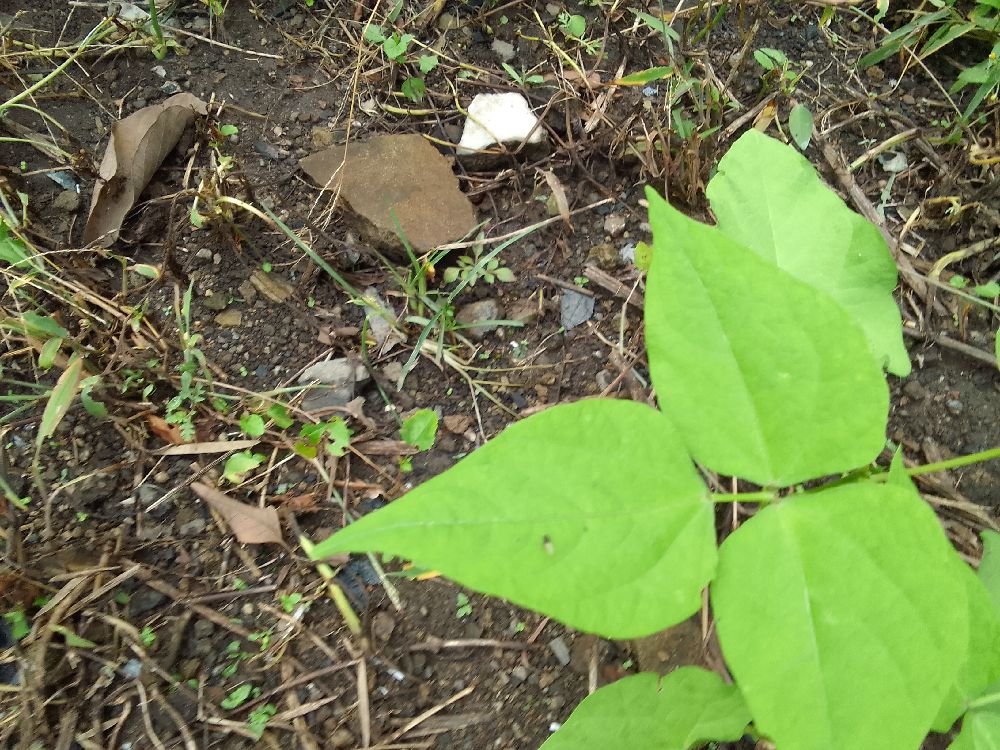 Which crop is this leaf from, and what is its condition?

common bean, healthy
